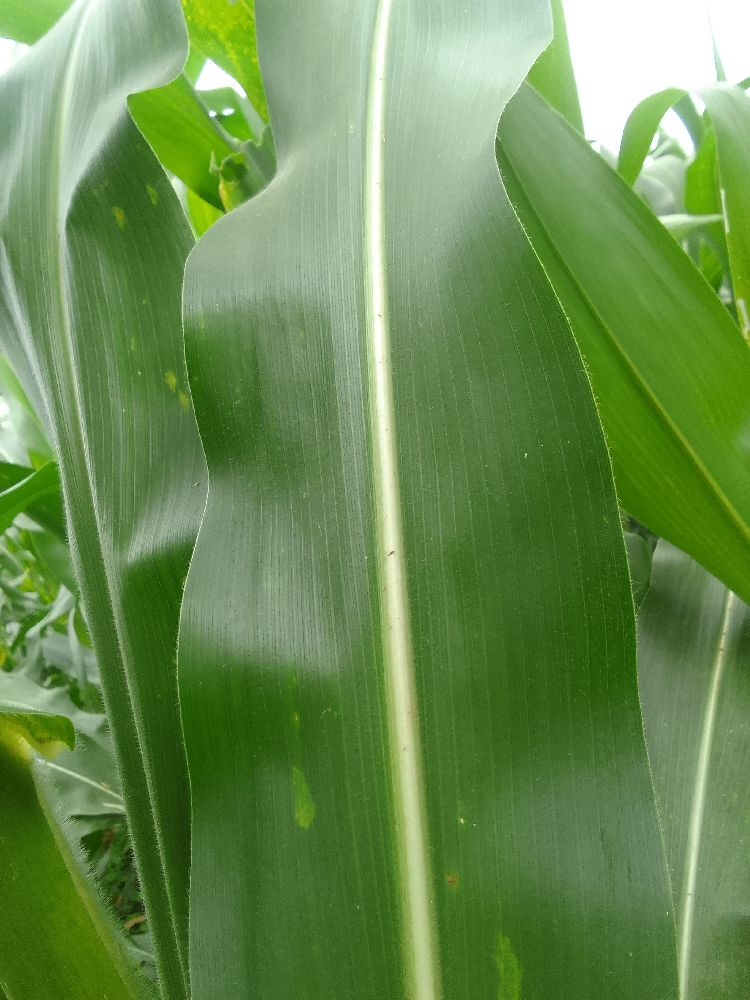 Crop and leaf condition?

maize, healthy
